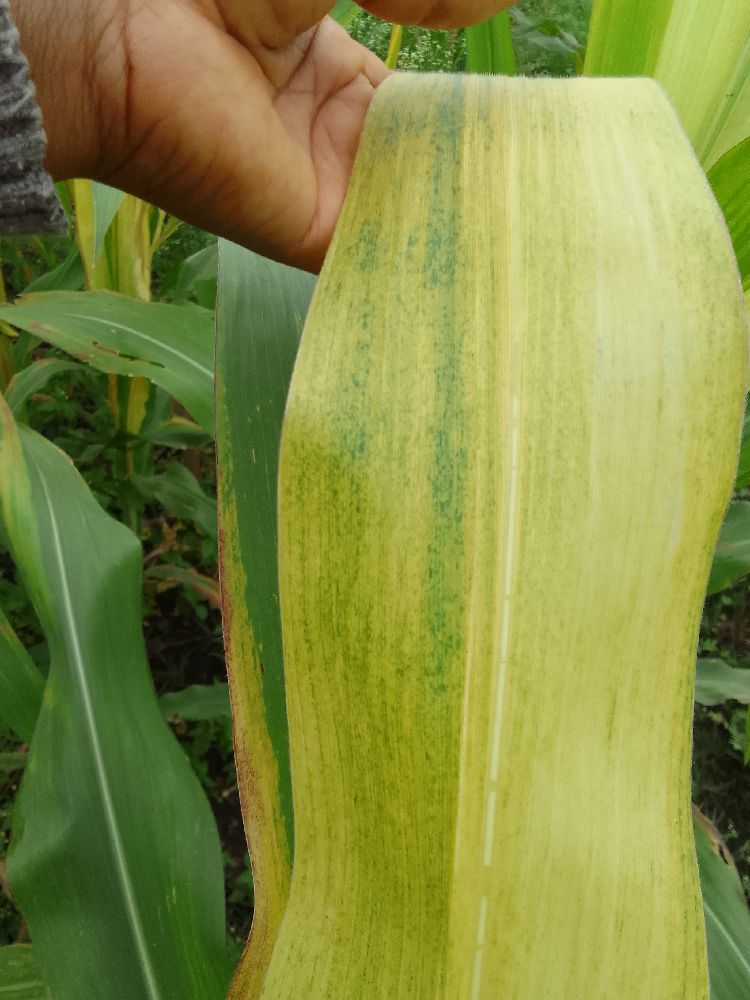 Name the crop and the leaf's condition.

maize, maize lethal necrosis
